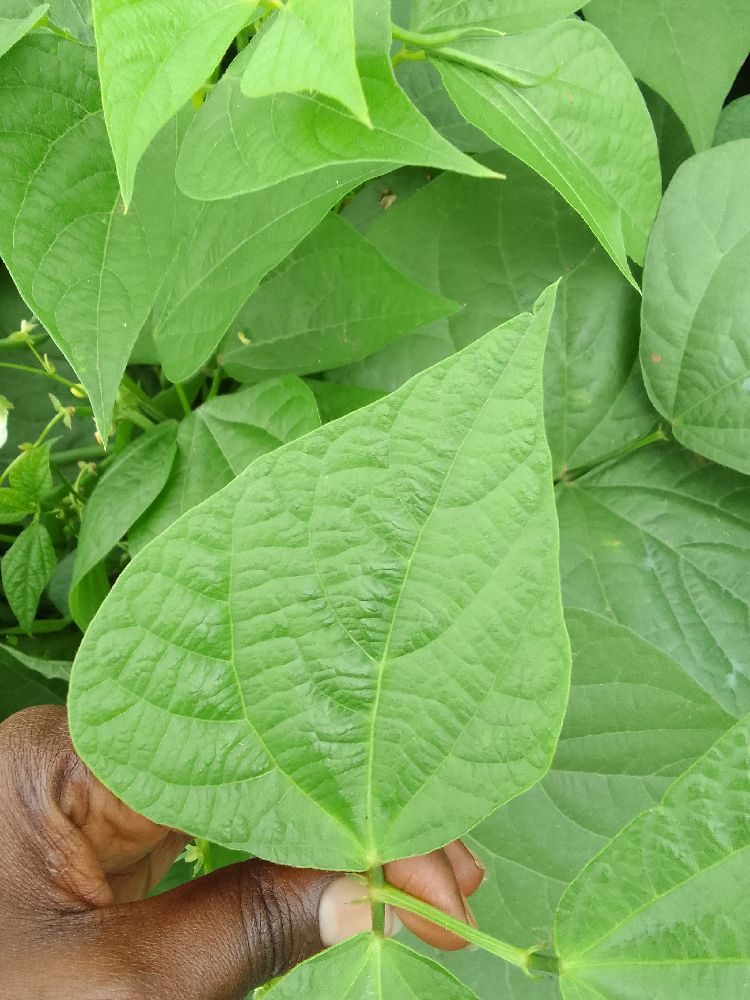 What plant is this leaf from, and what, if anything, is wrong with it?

common bean, healthy
